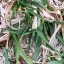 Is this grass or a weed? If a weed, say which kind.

grass
